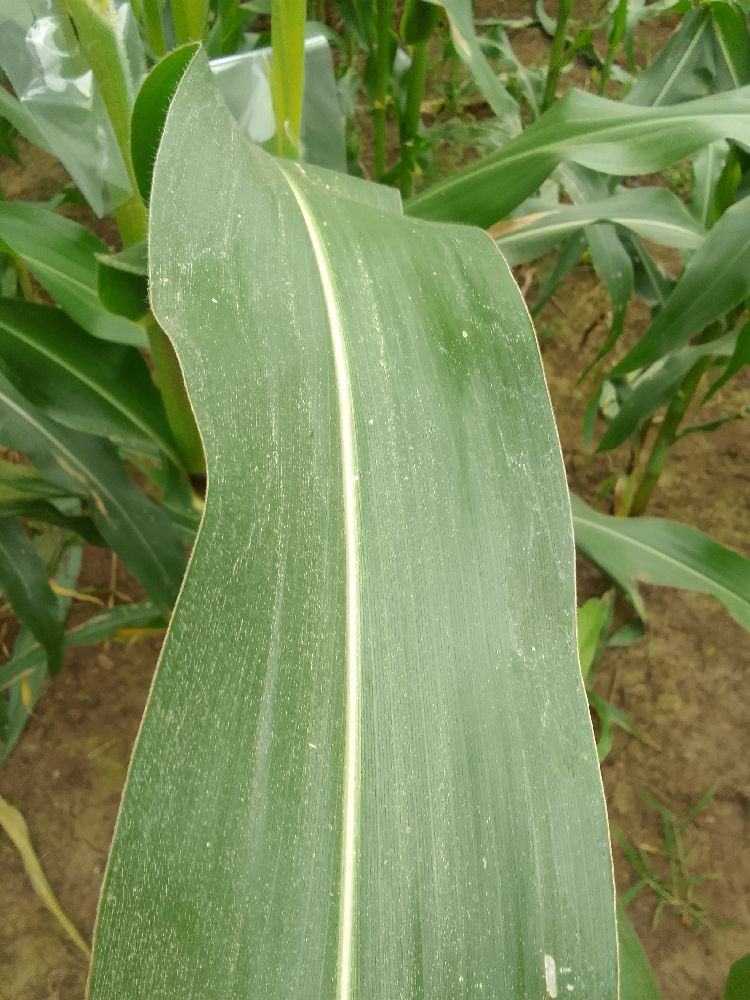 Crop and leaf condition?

maize, healthy
